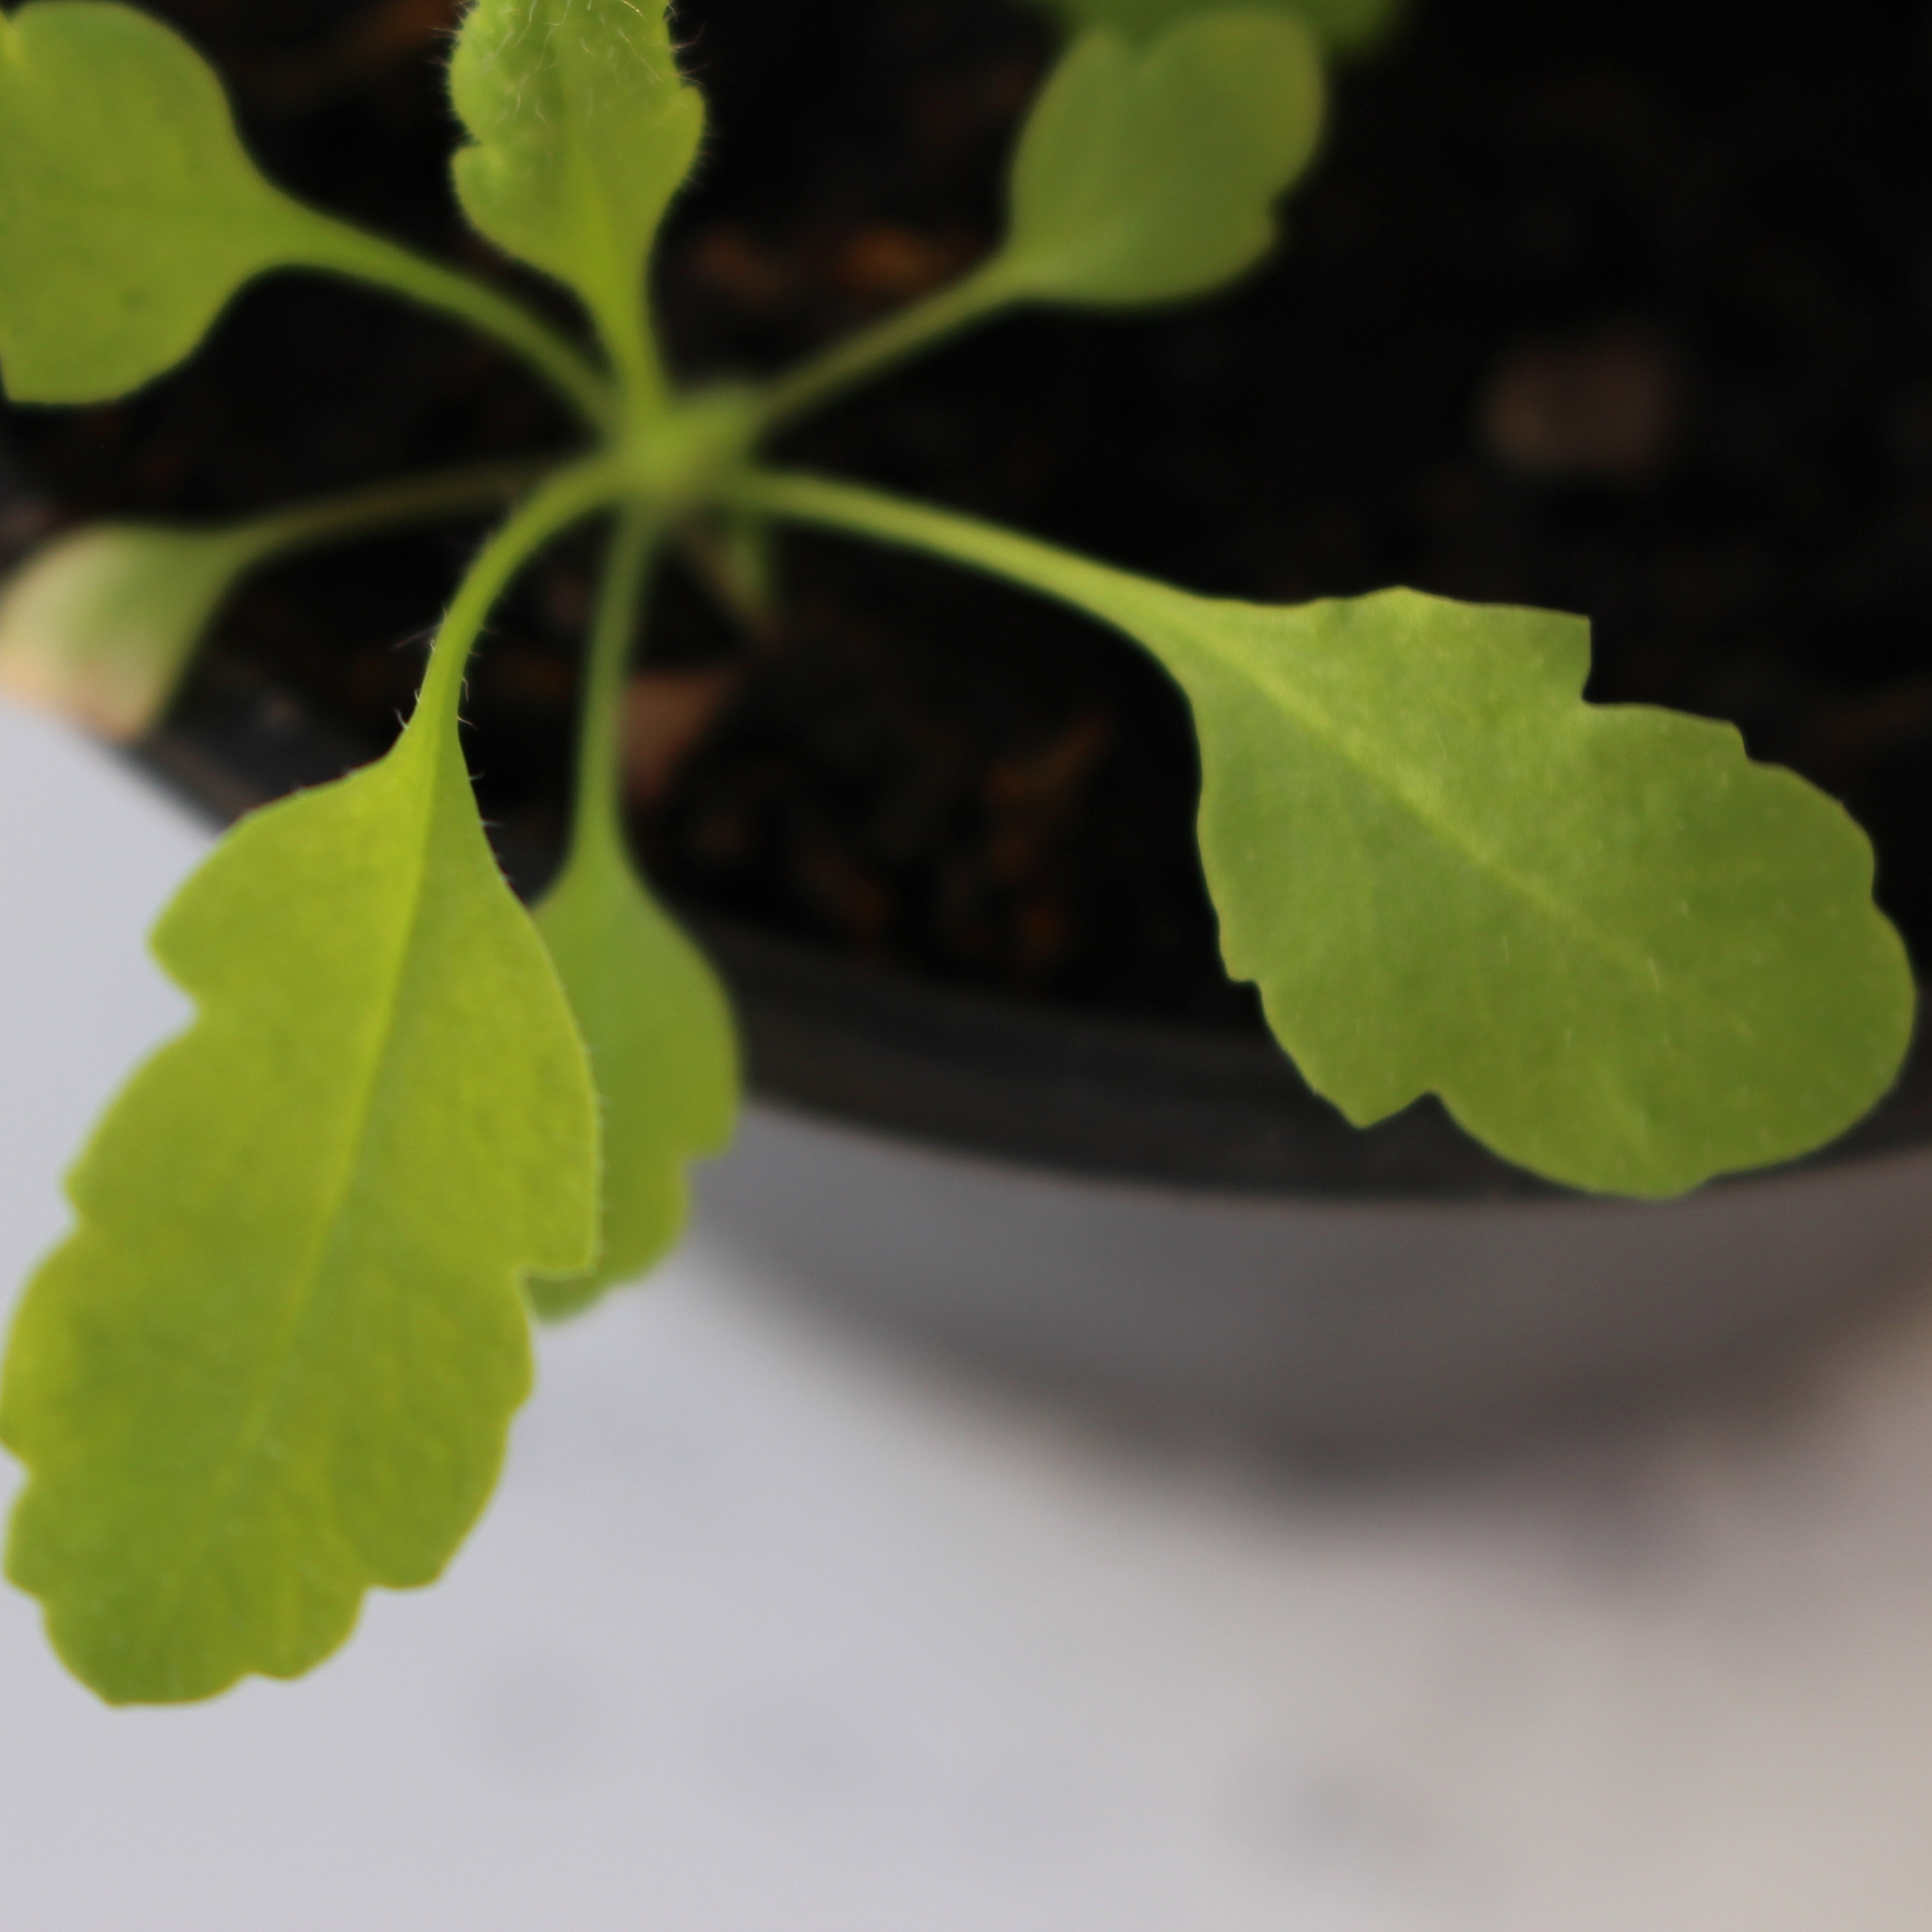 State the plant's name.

Papaver rhoeas
